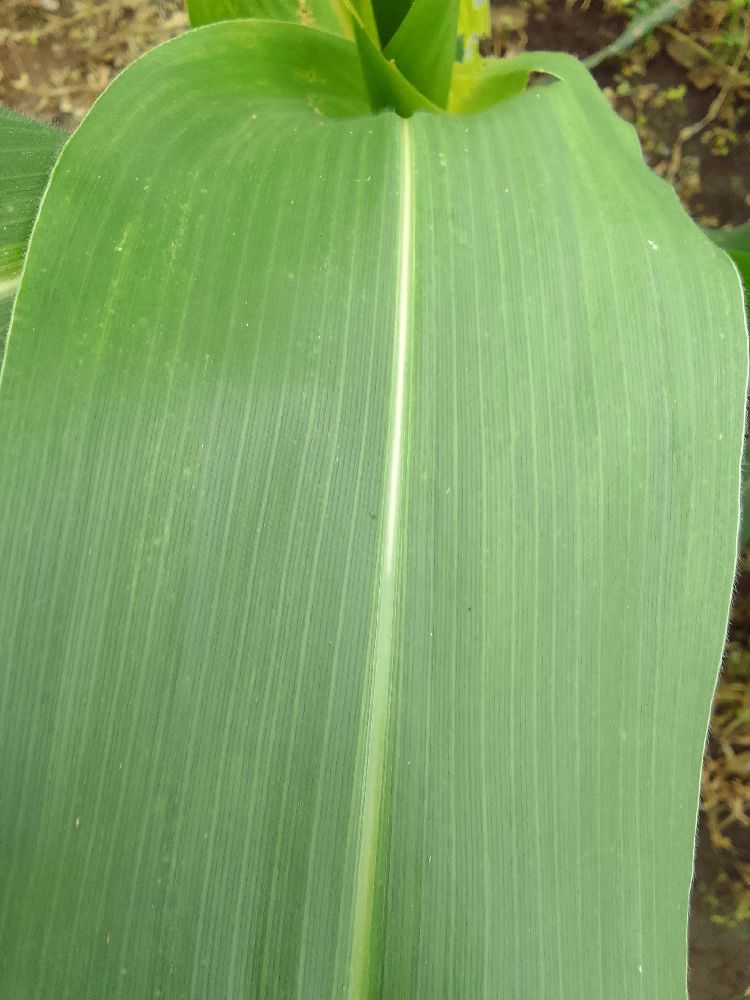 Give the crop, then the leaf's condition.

maize, healthy
